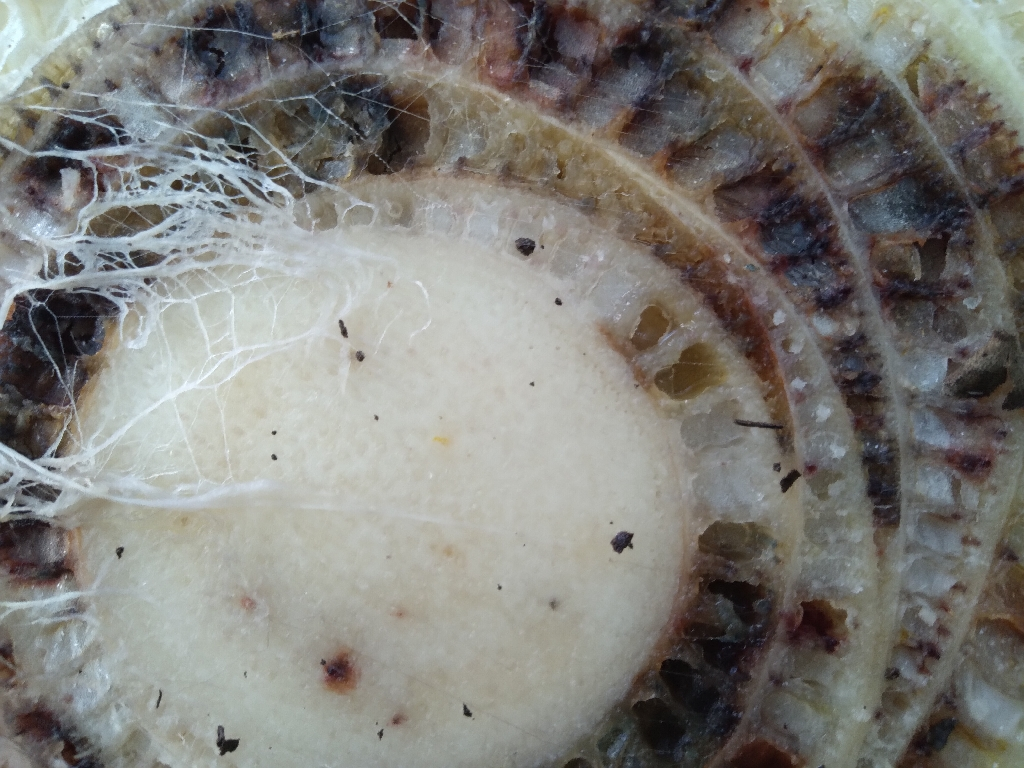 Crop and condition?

banana, fusarium wilt race 1
